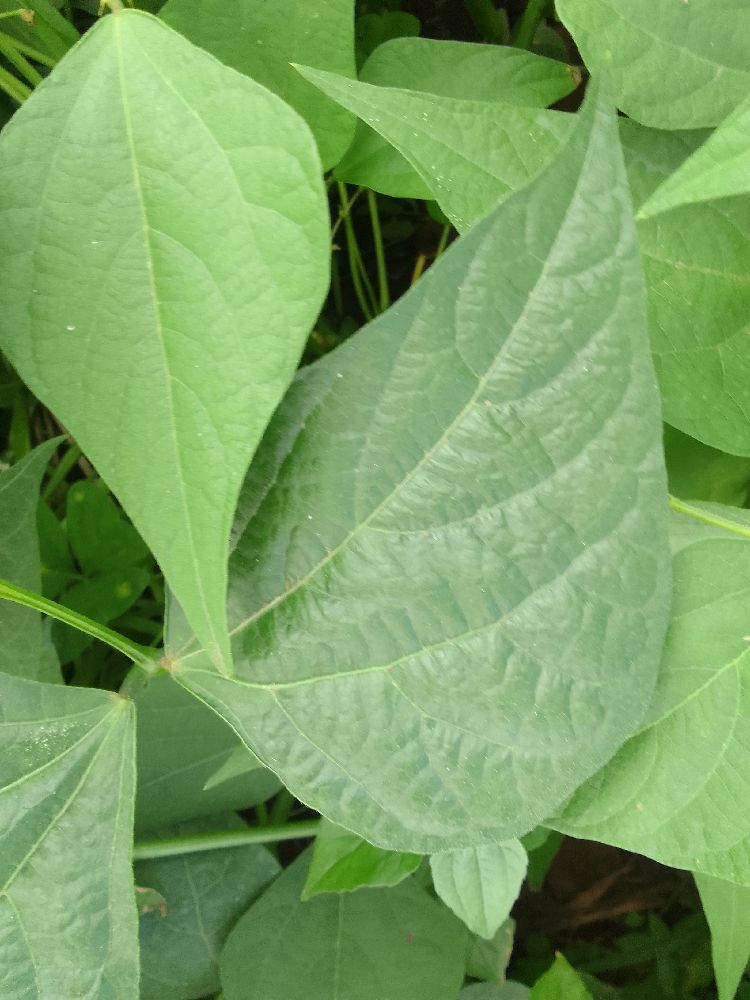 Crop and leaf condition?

common bean, healthy
